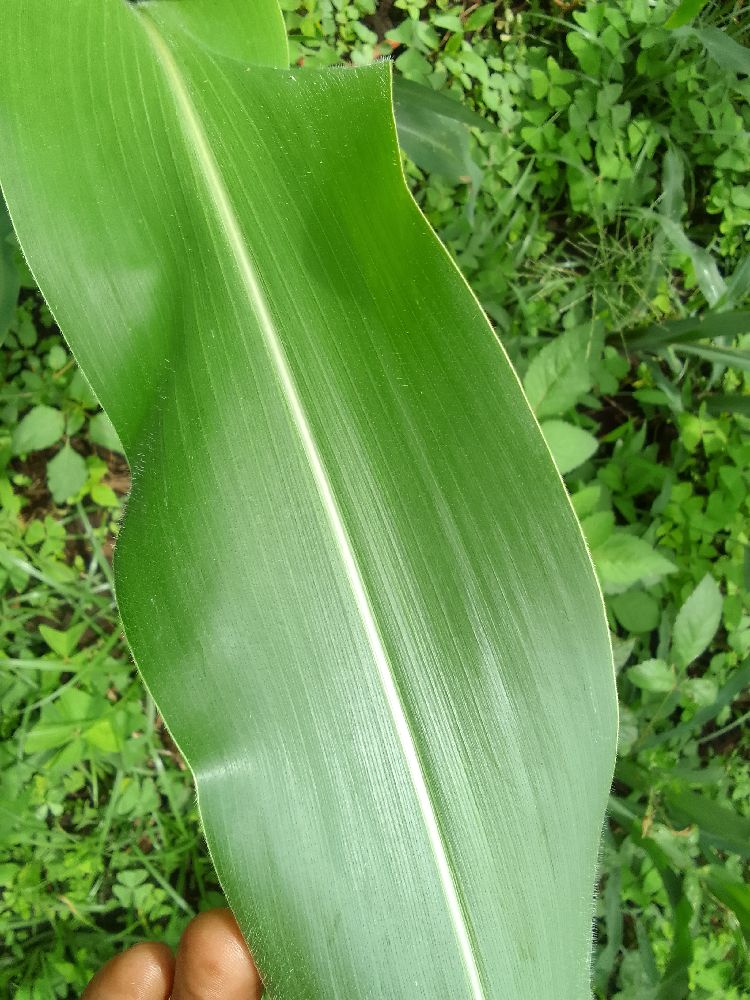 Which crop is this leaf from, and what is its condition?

maize, healthy
